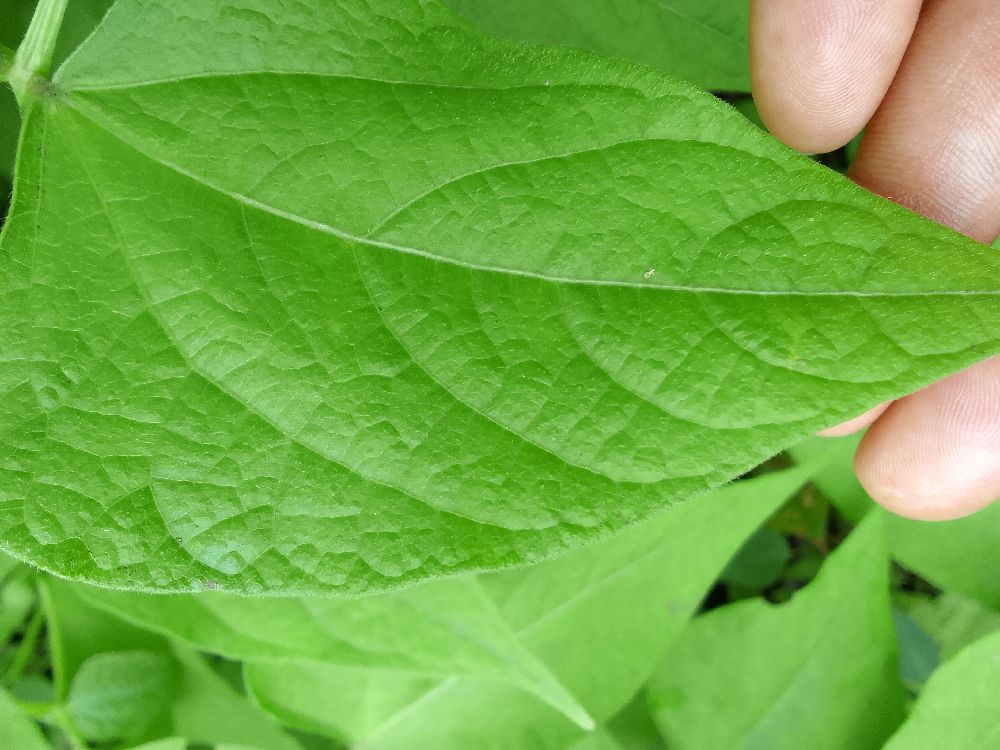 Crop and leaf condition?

common bean, healthy
